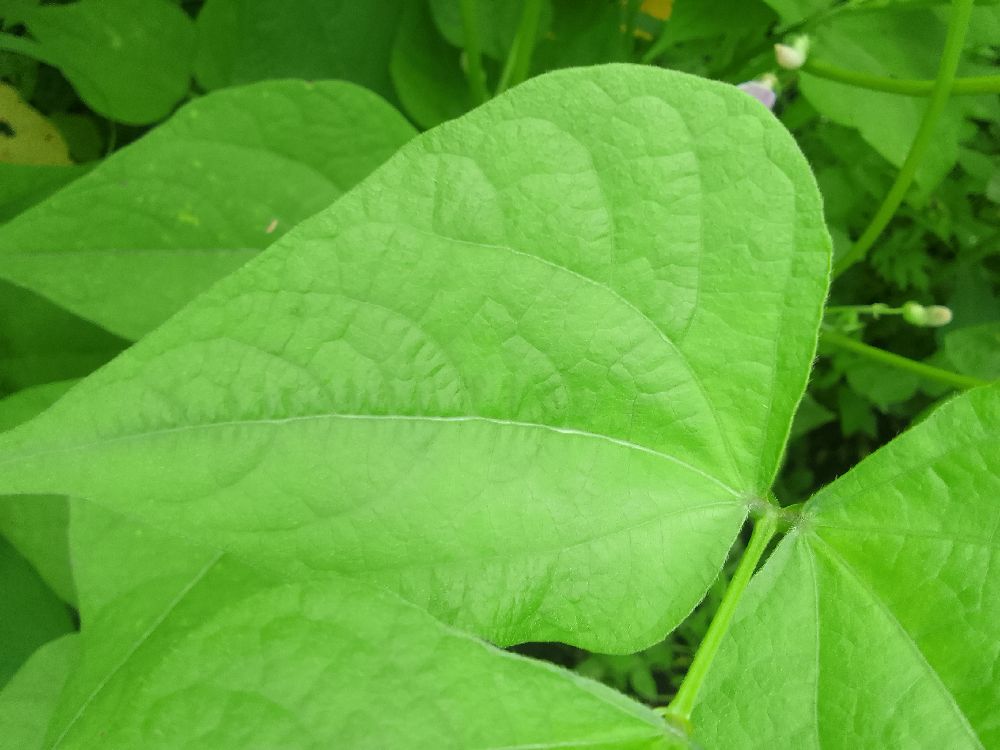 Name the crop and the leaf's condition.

common bean, healthy
